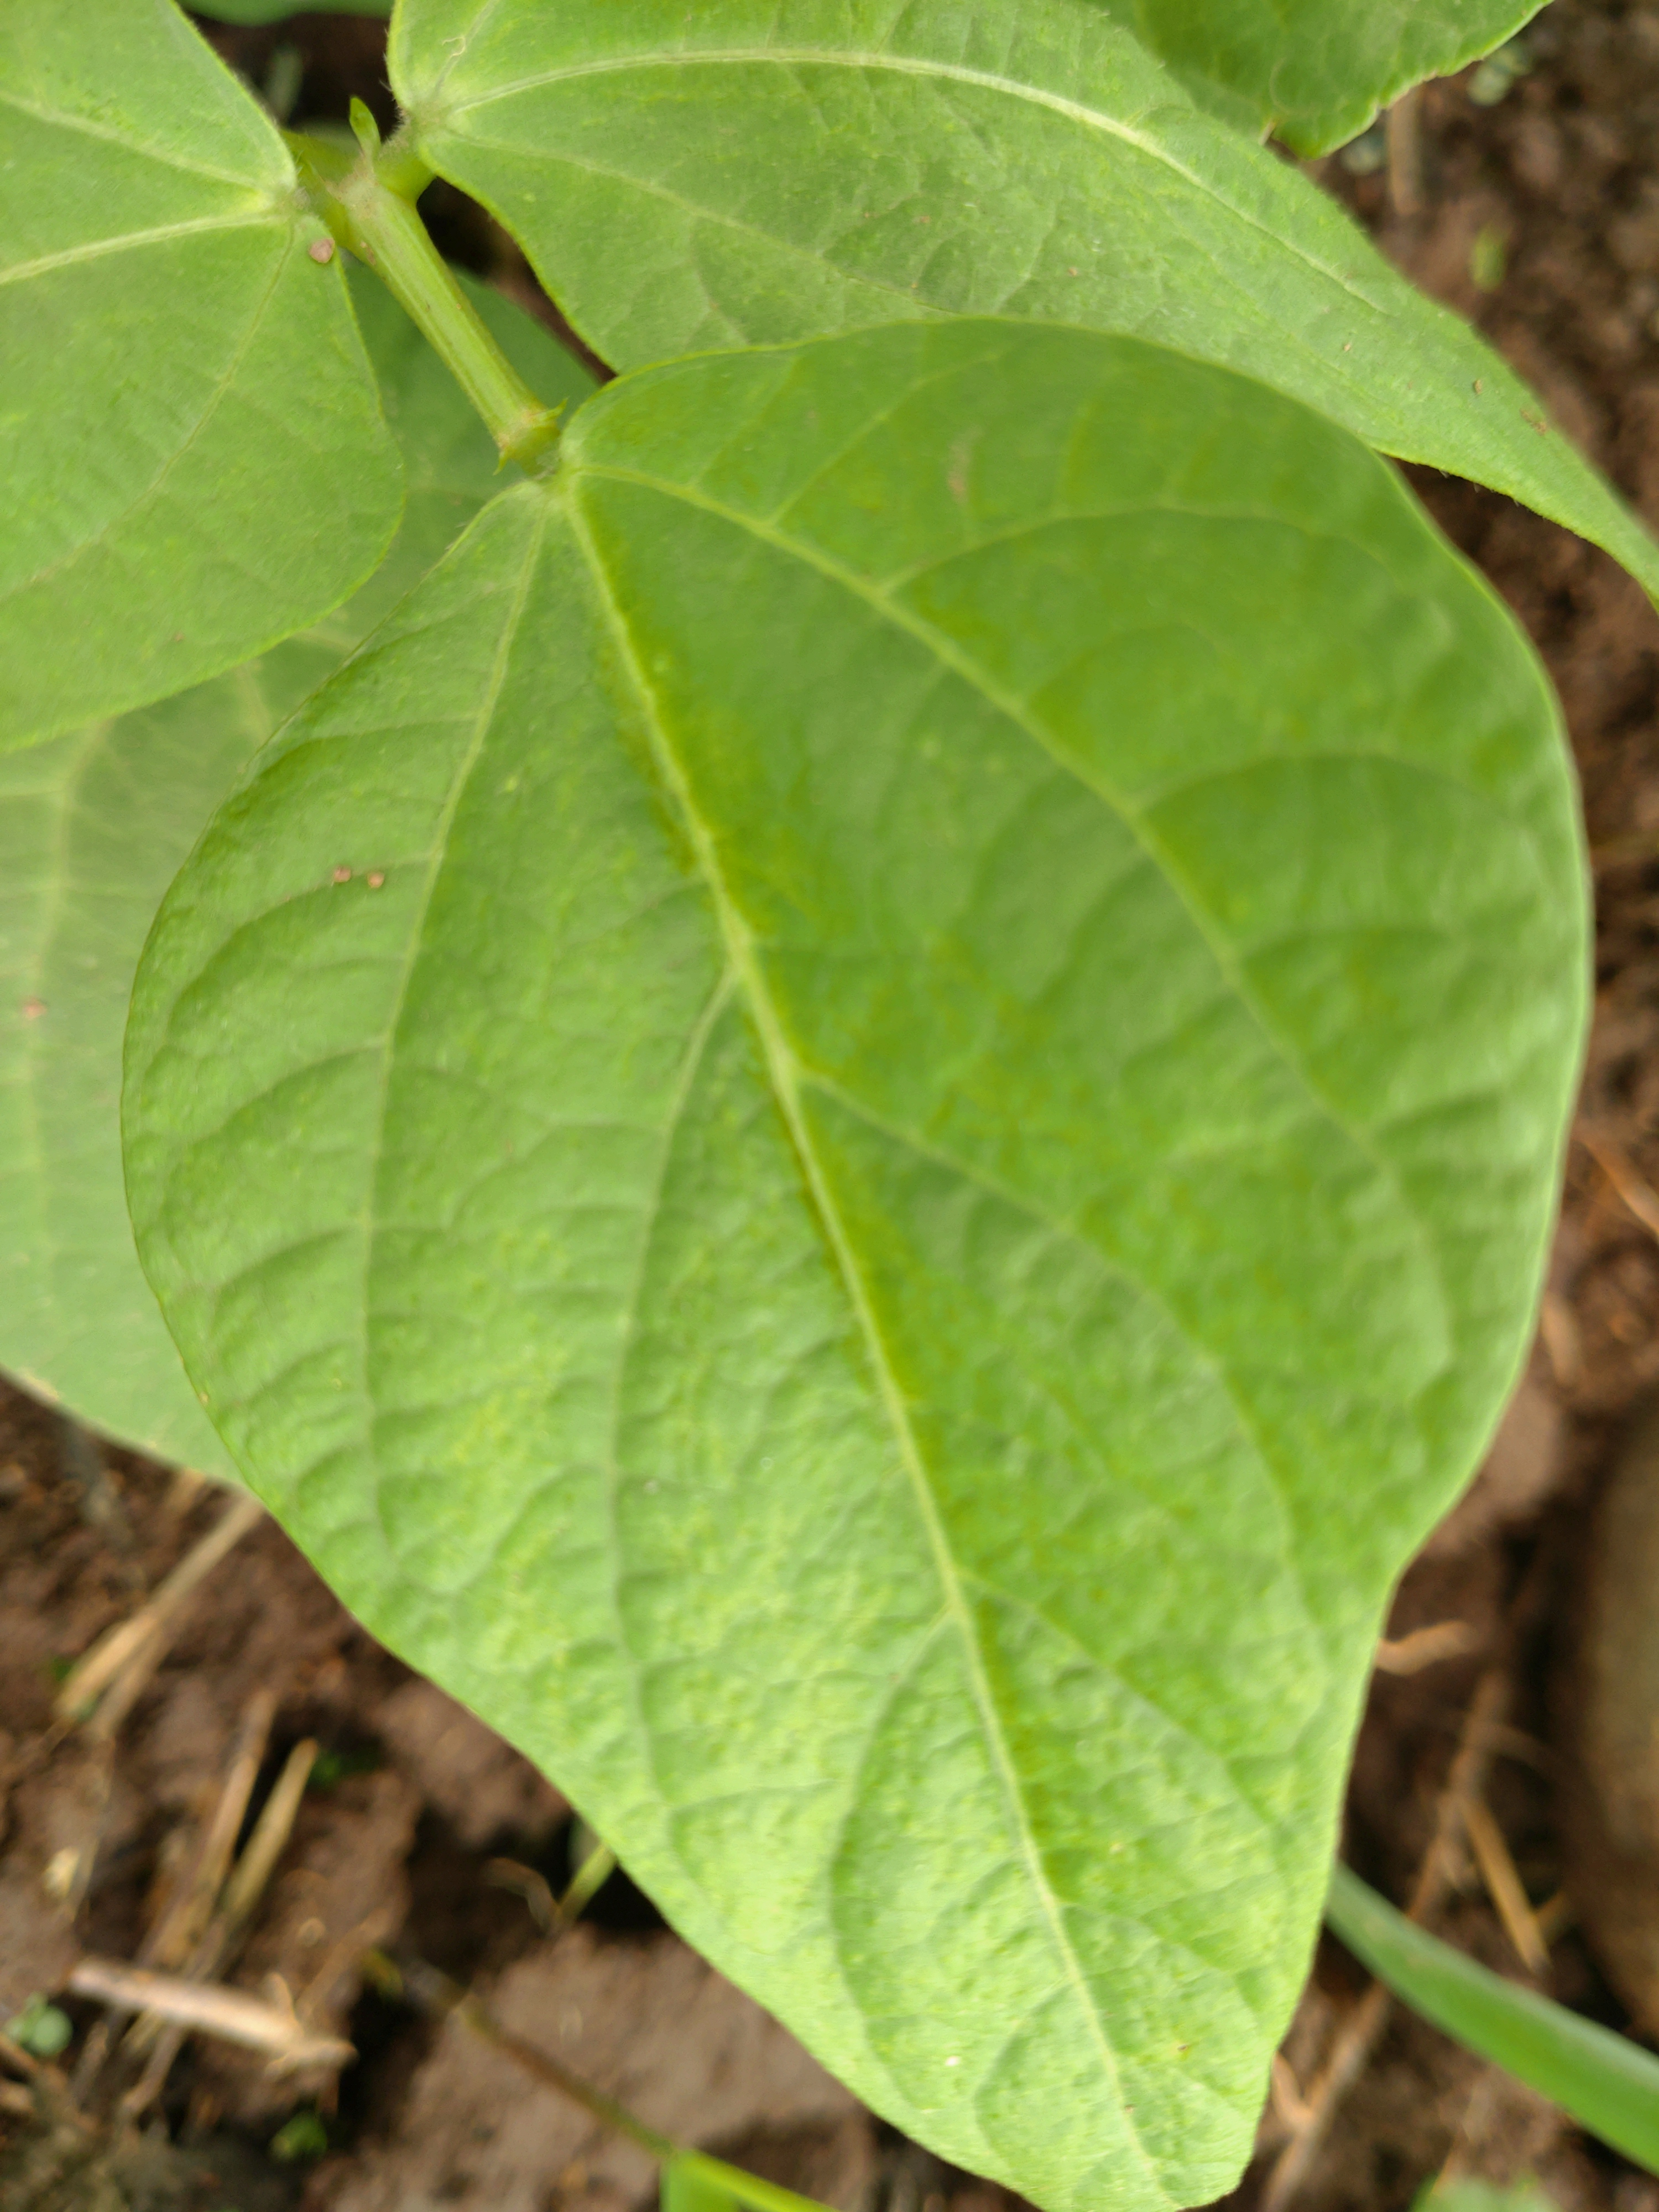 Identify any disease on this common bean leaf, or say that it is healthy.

healthy
